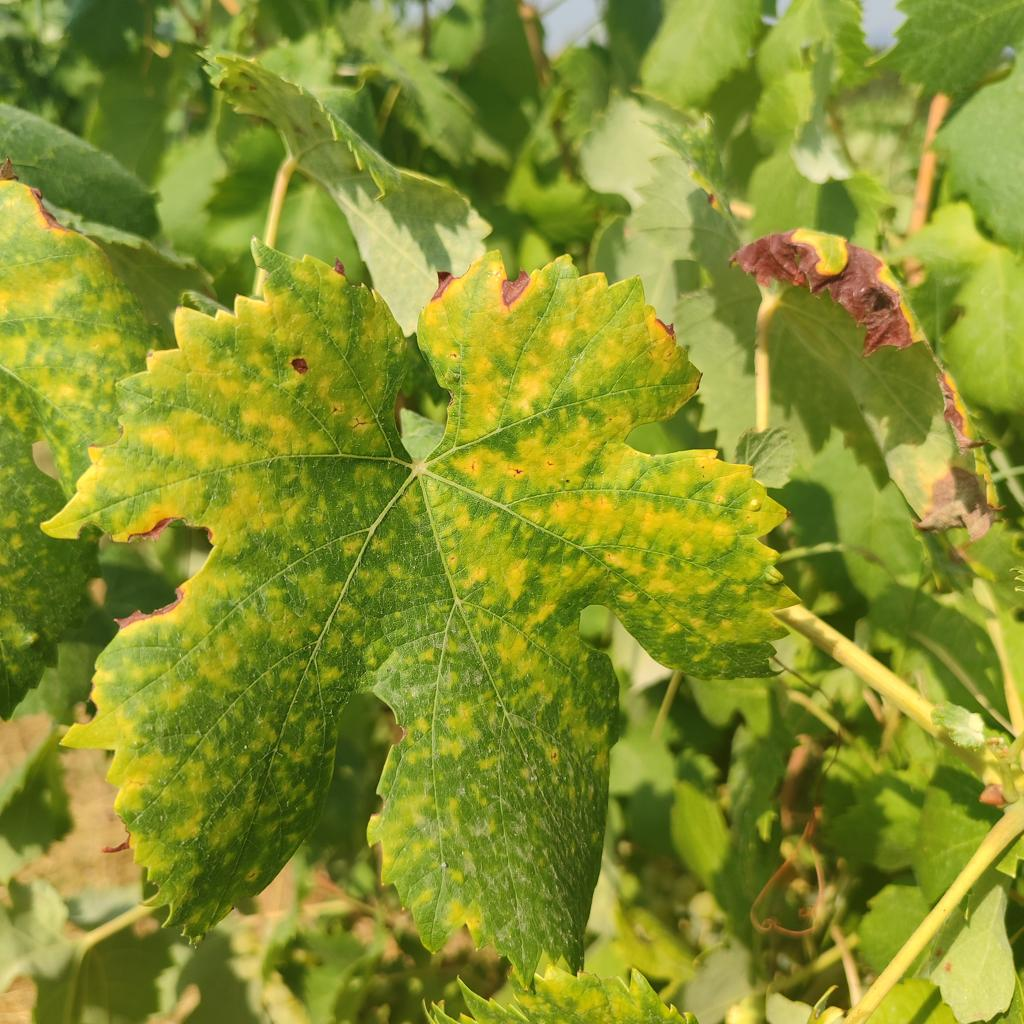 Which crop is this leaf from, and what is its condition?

grapevine, esca complex
